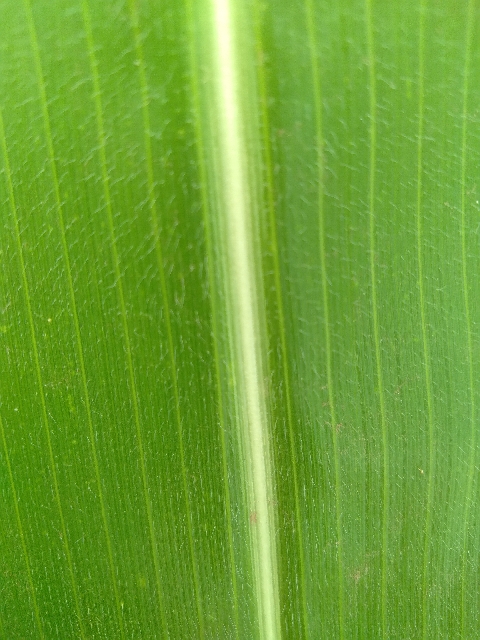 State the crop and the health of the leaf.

maize, healthy
